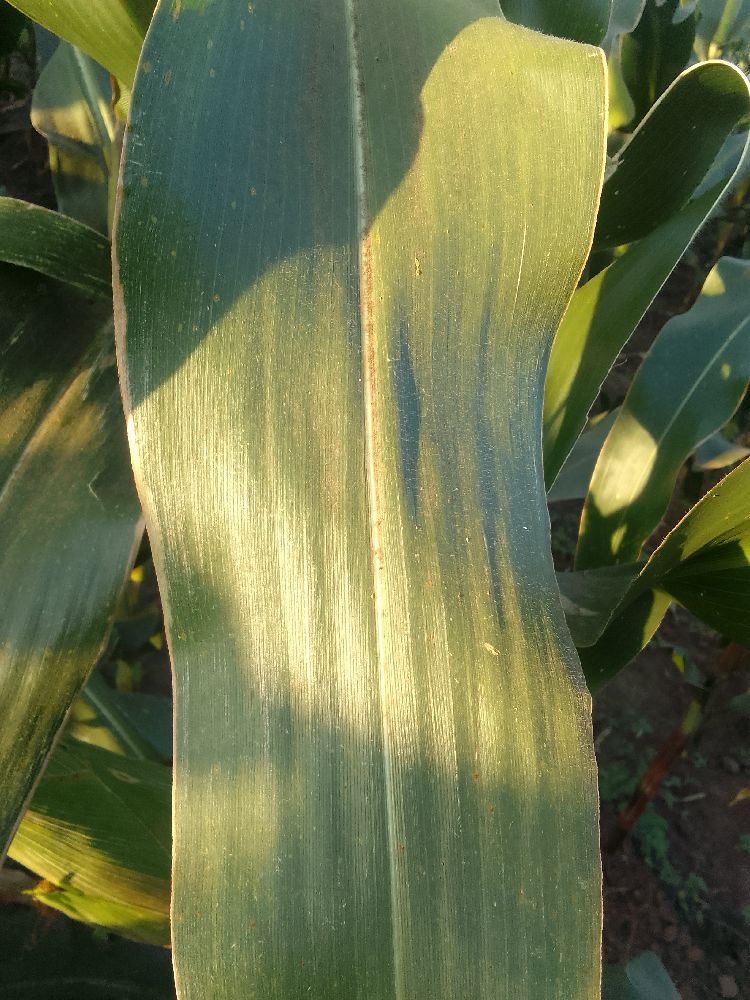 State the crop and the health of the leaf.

maize, healthy
